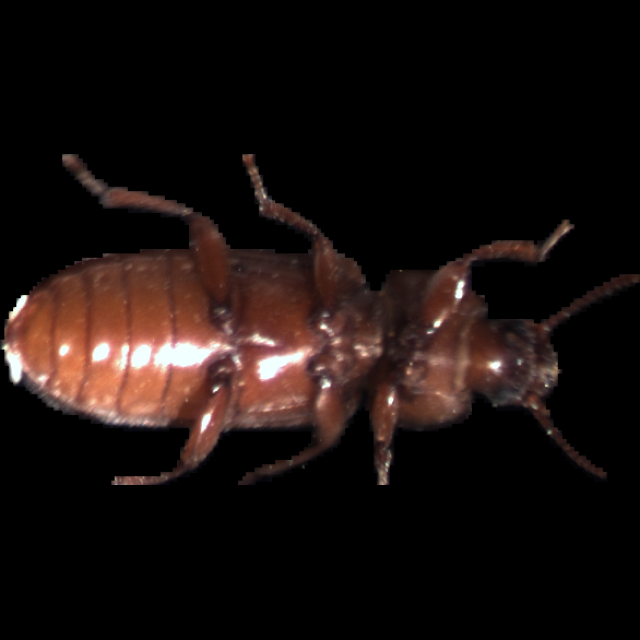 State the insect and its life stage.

mealworm beetle
